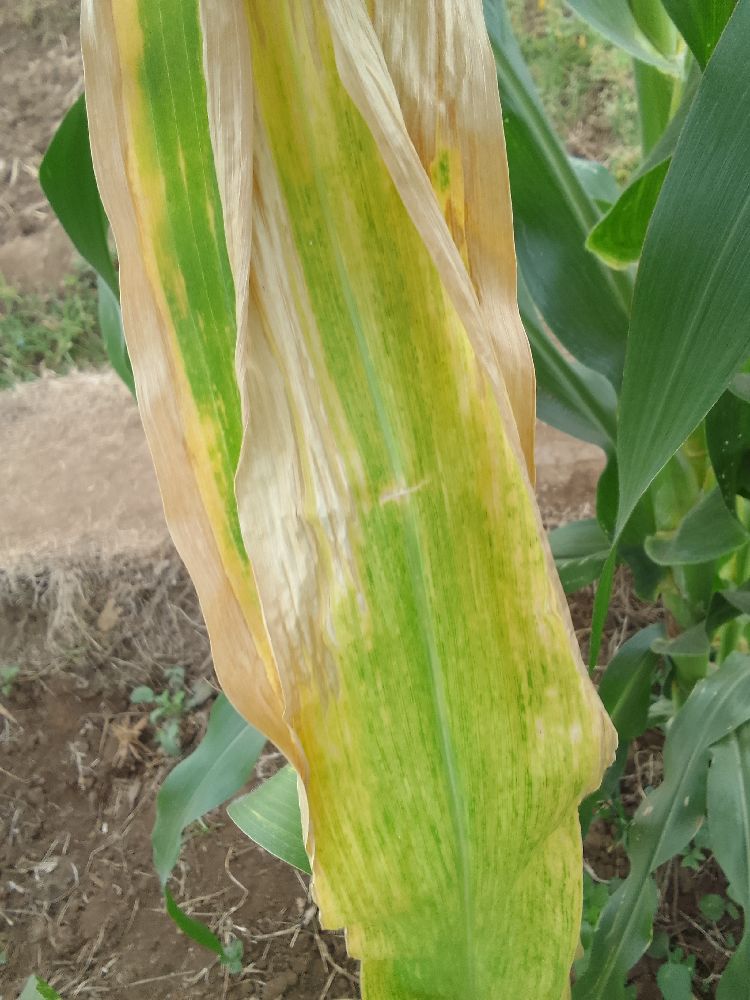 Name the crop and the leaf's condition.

maize, maize lethal necrosis
